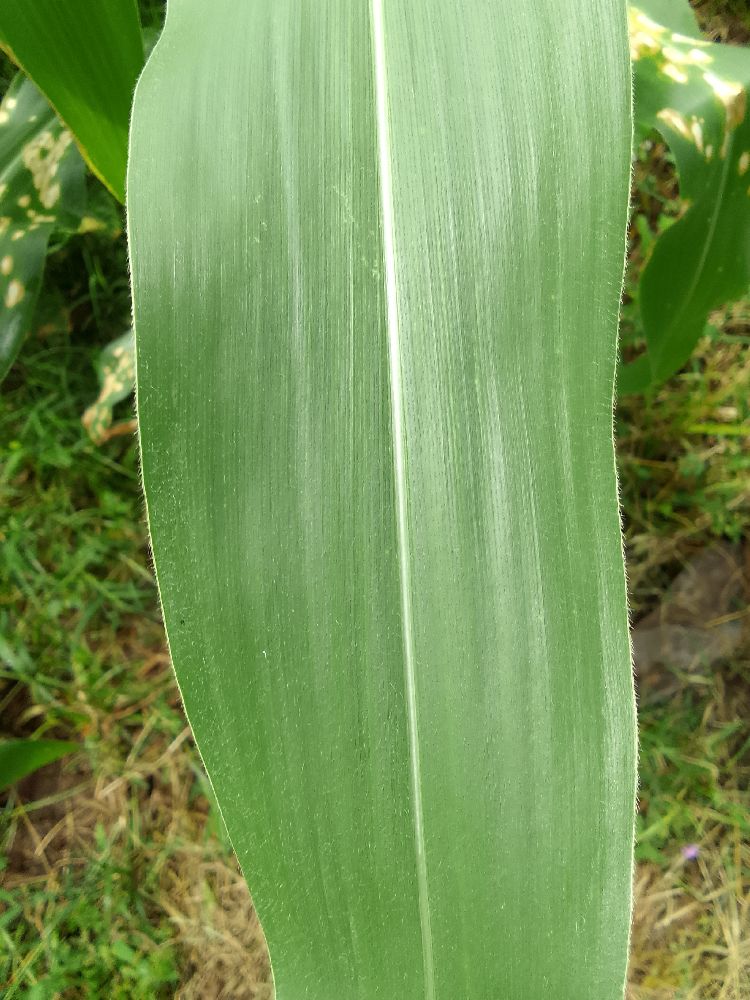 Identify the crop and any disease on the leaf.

maize, healthy
